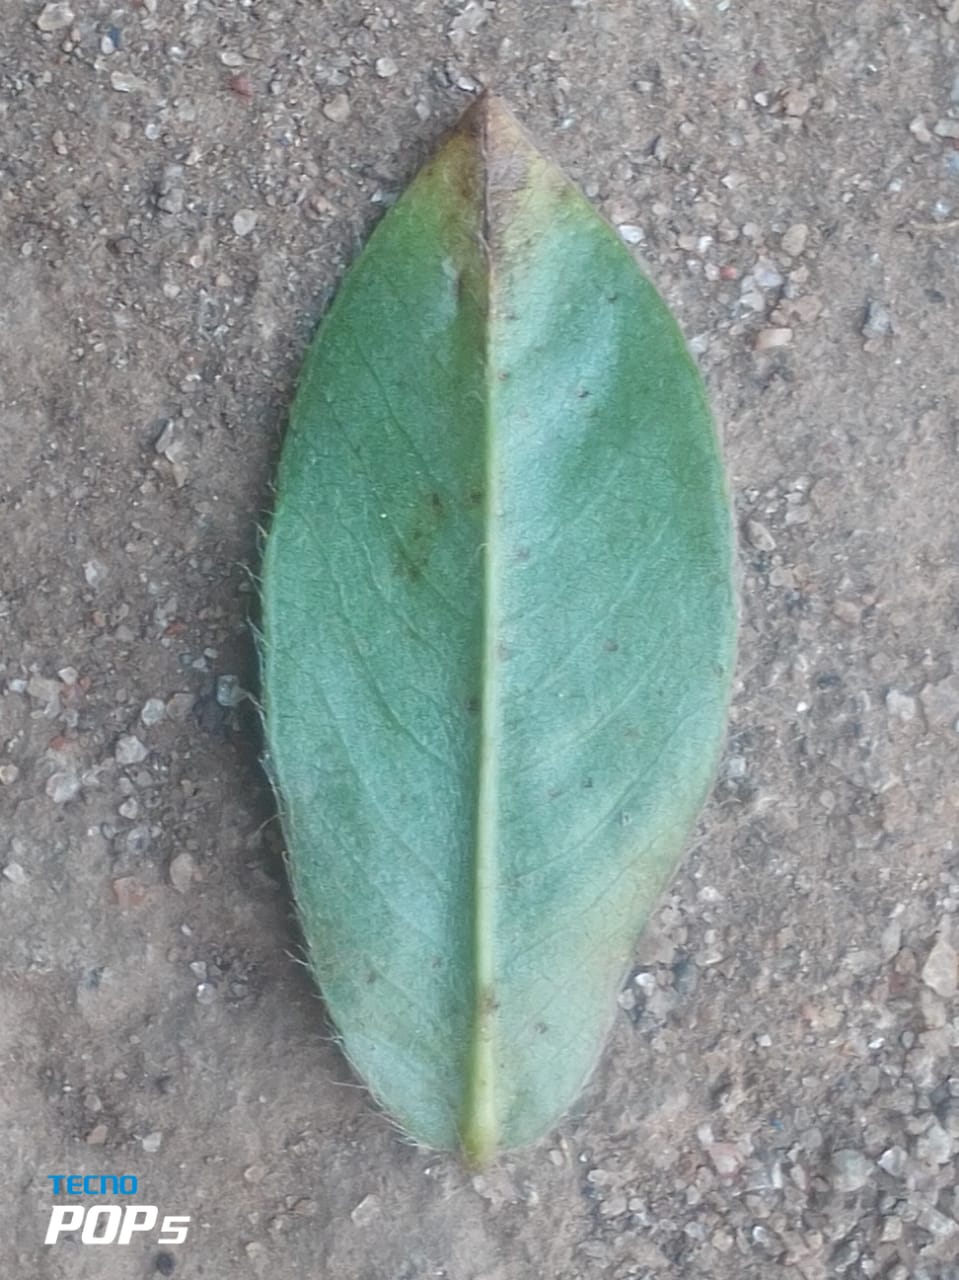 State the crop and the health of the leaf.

peanut, phoma arachidicola
